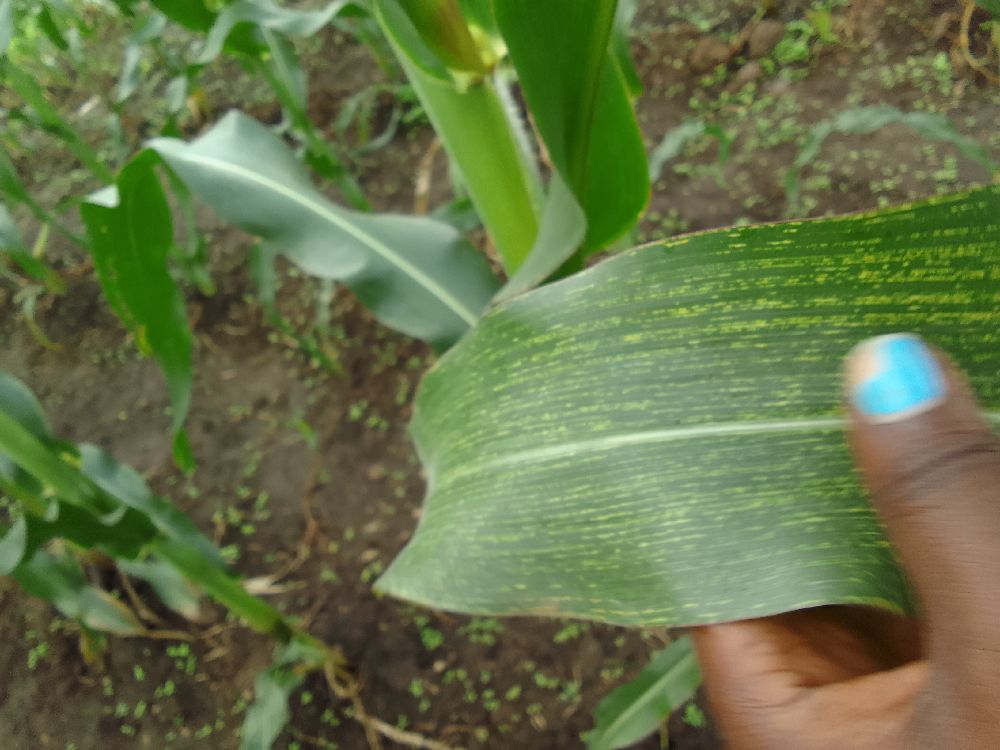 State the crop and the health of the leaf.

maize, maize streak virus
